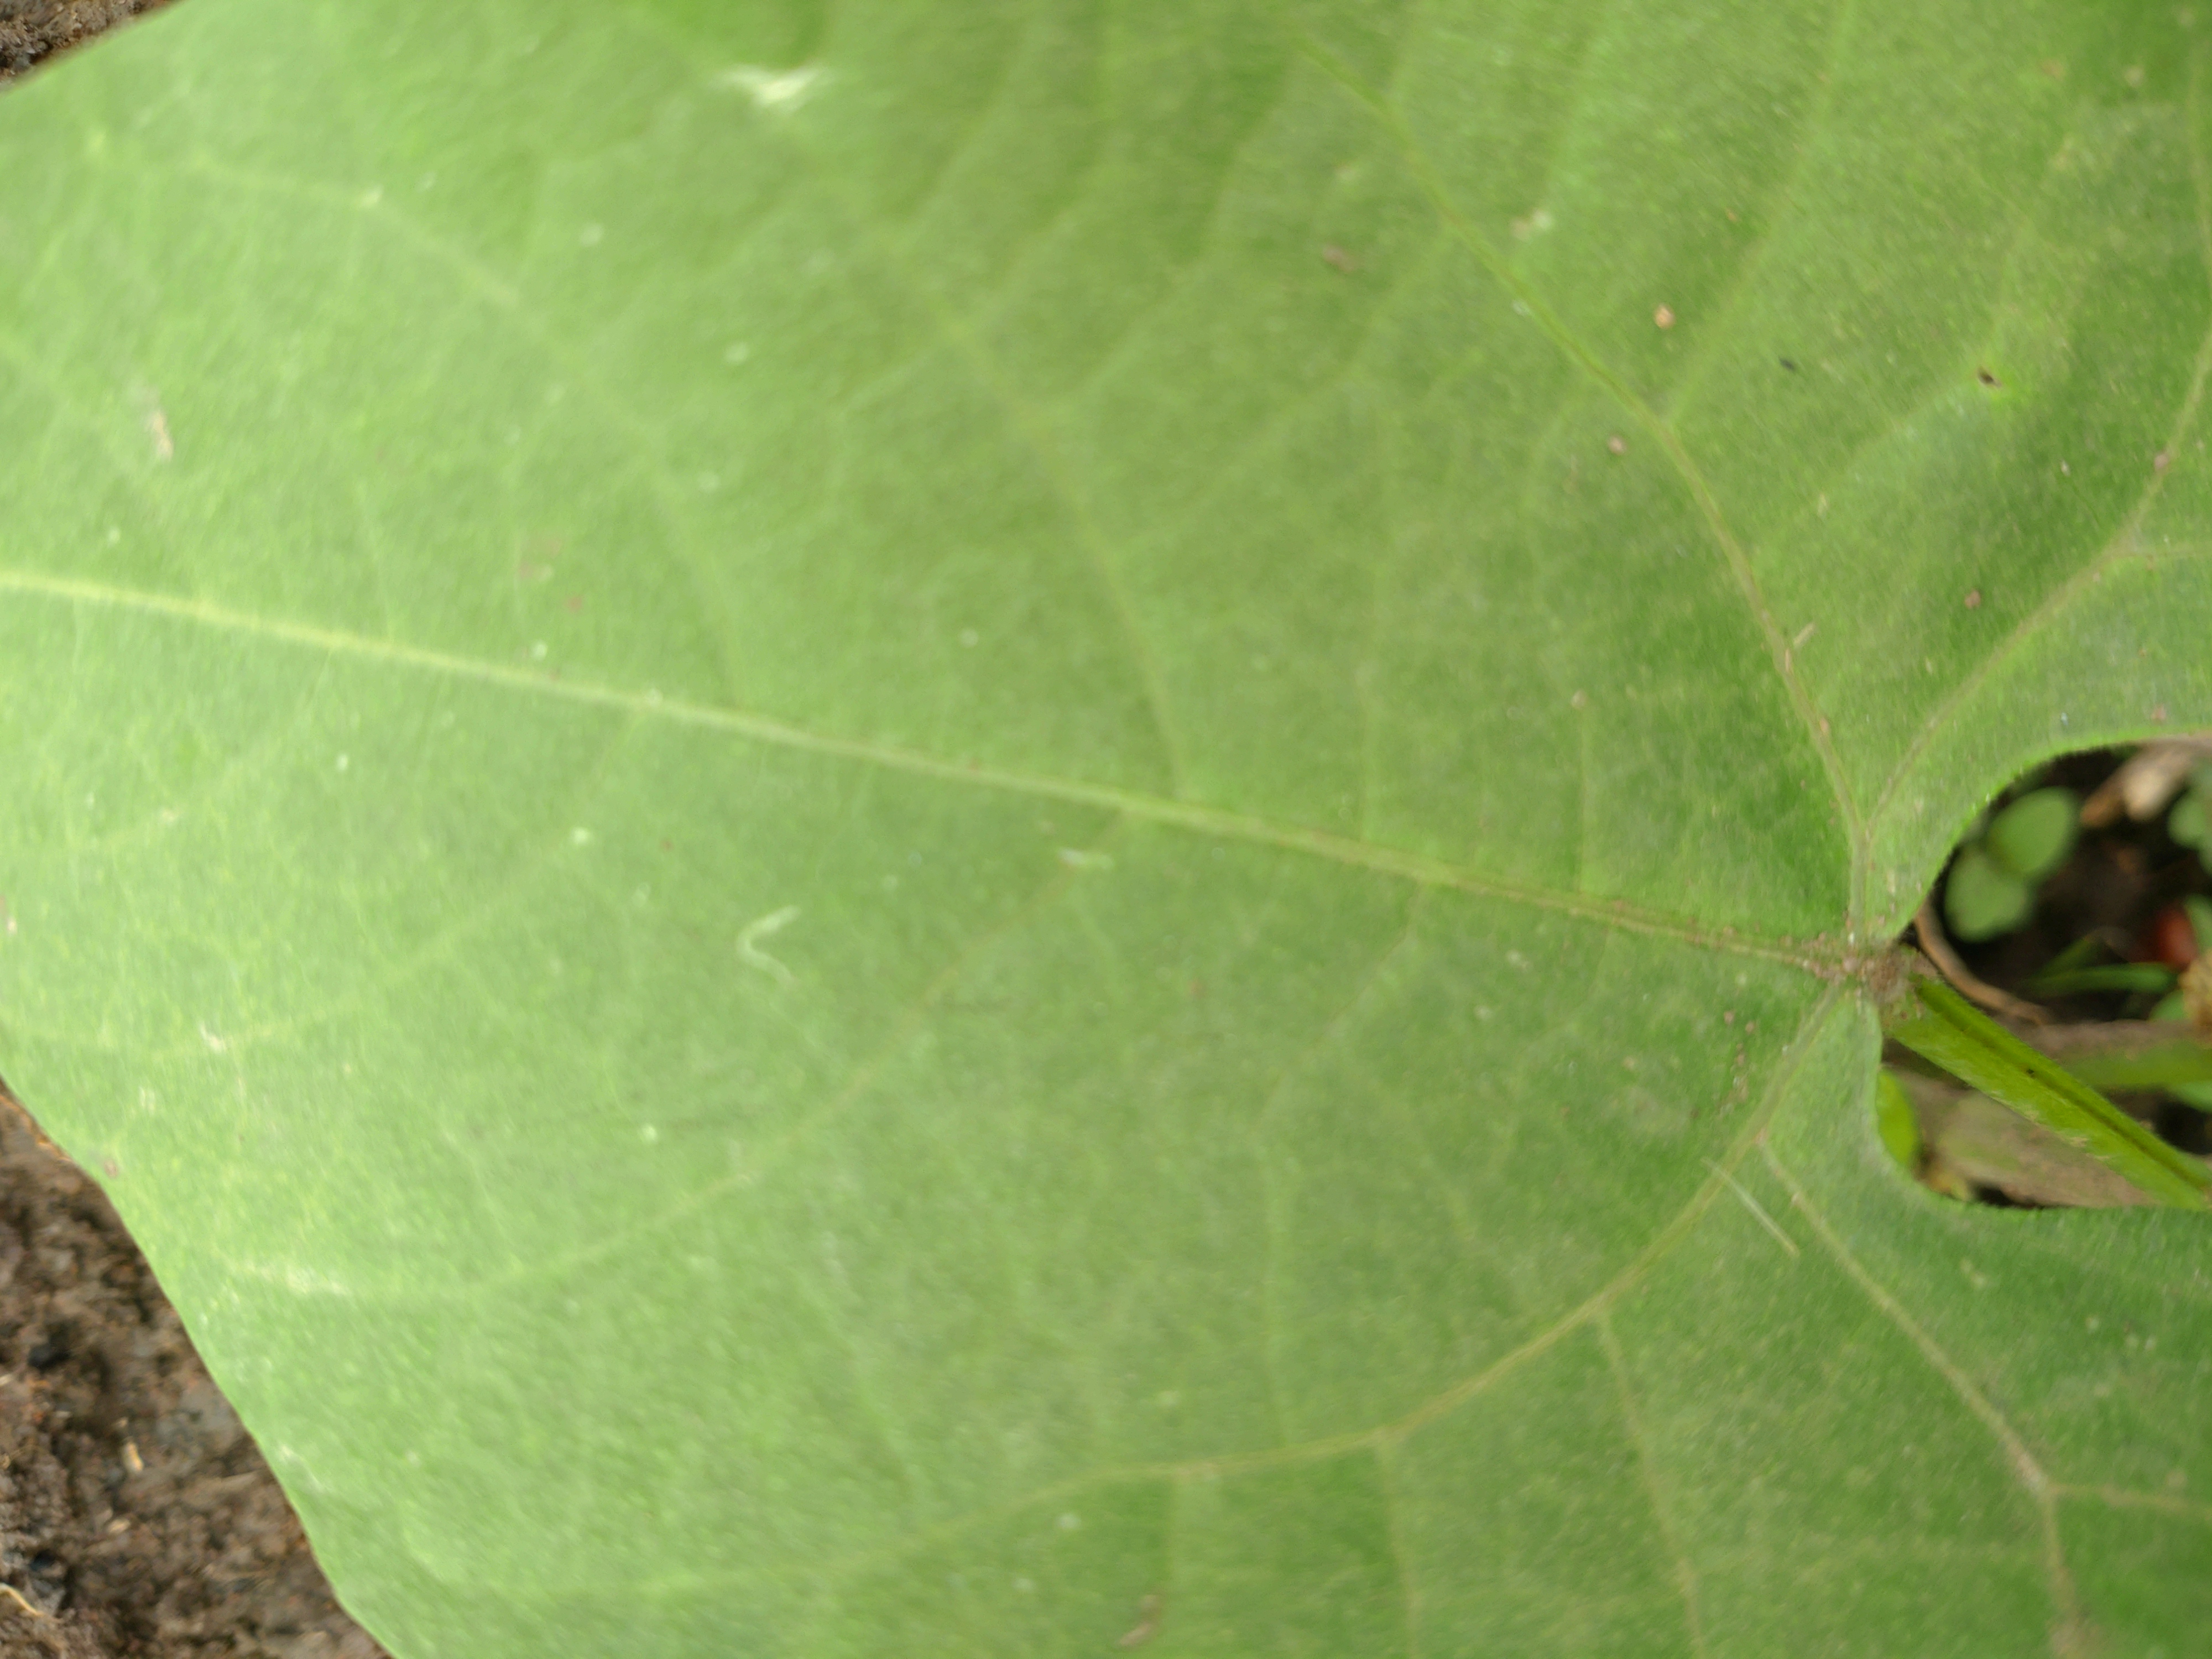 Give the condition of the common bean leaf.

healthy
